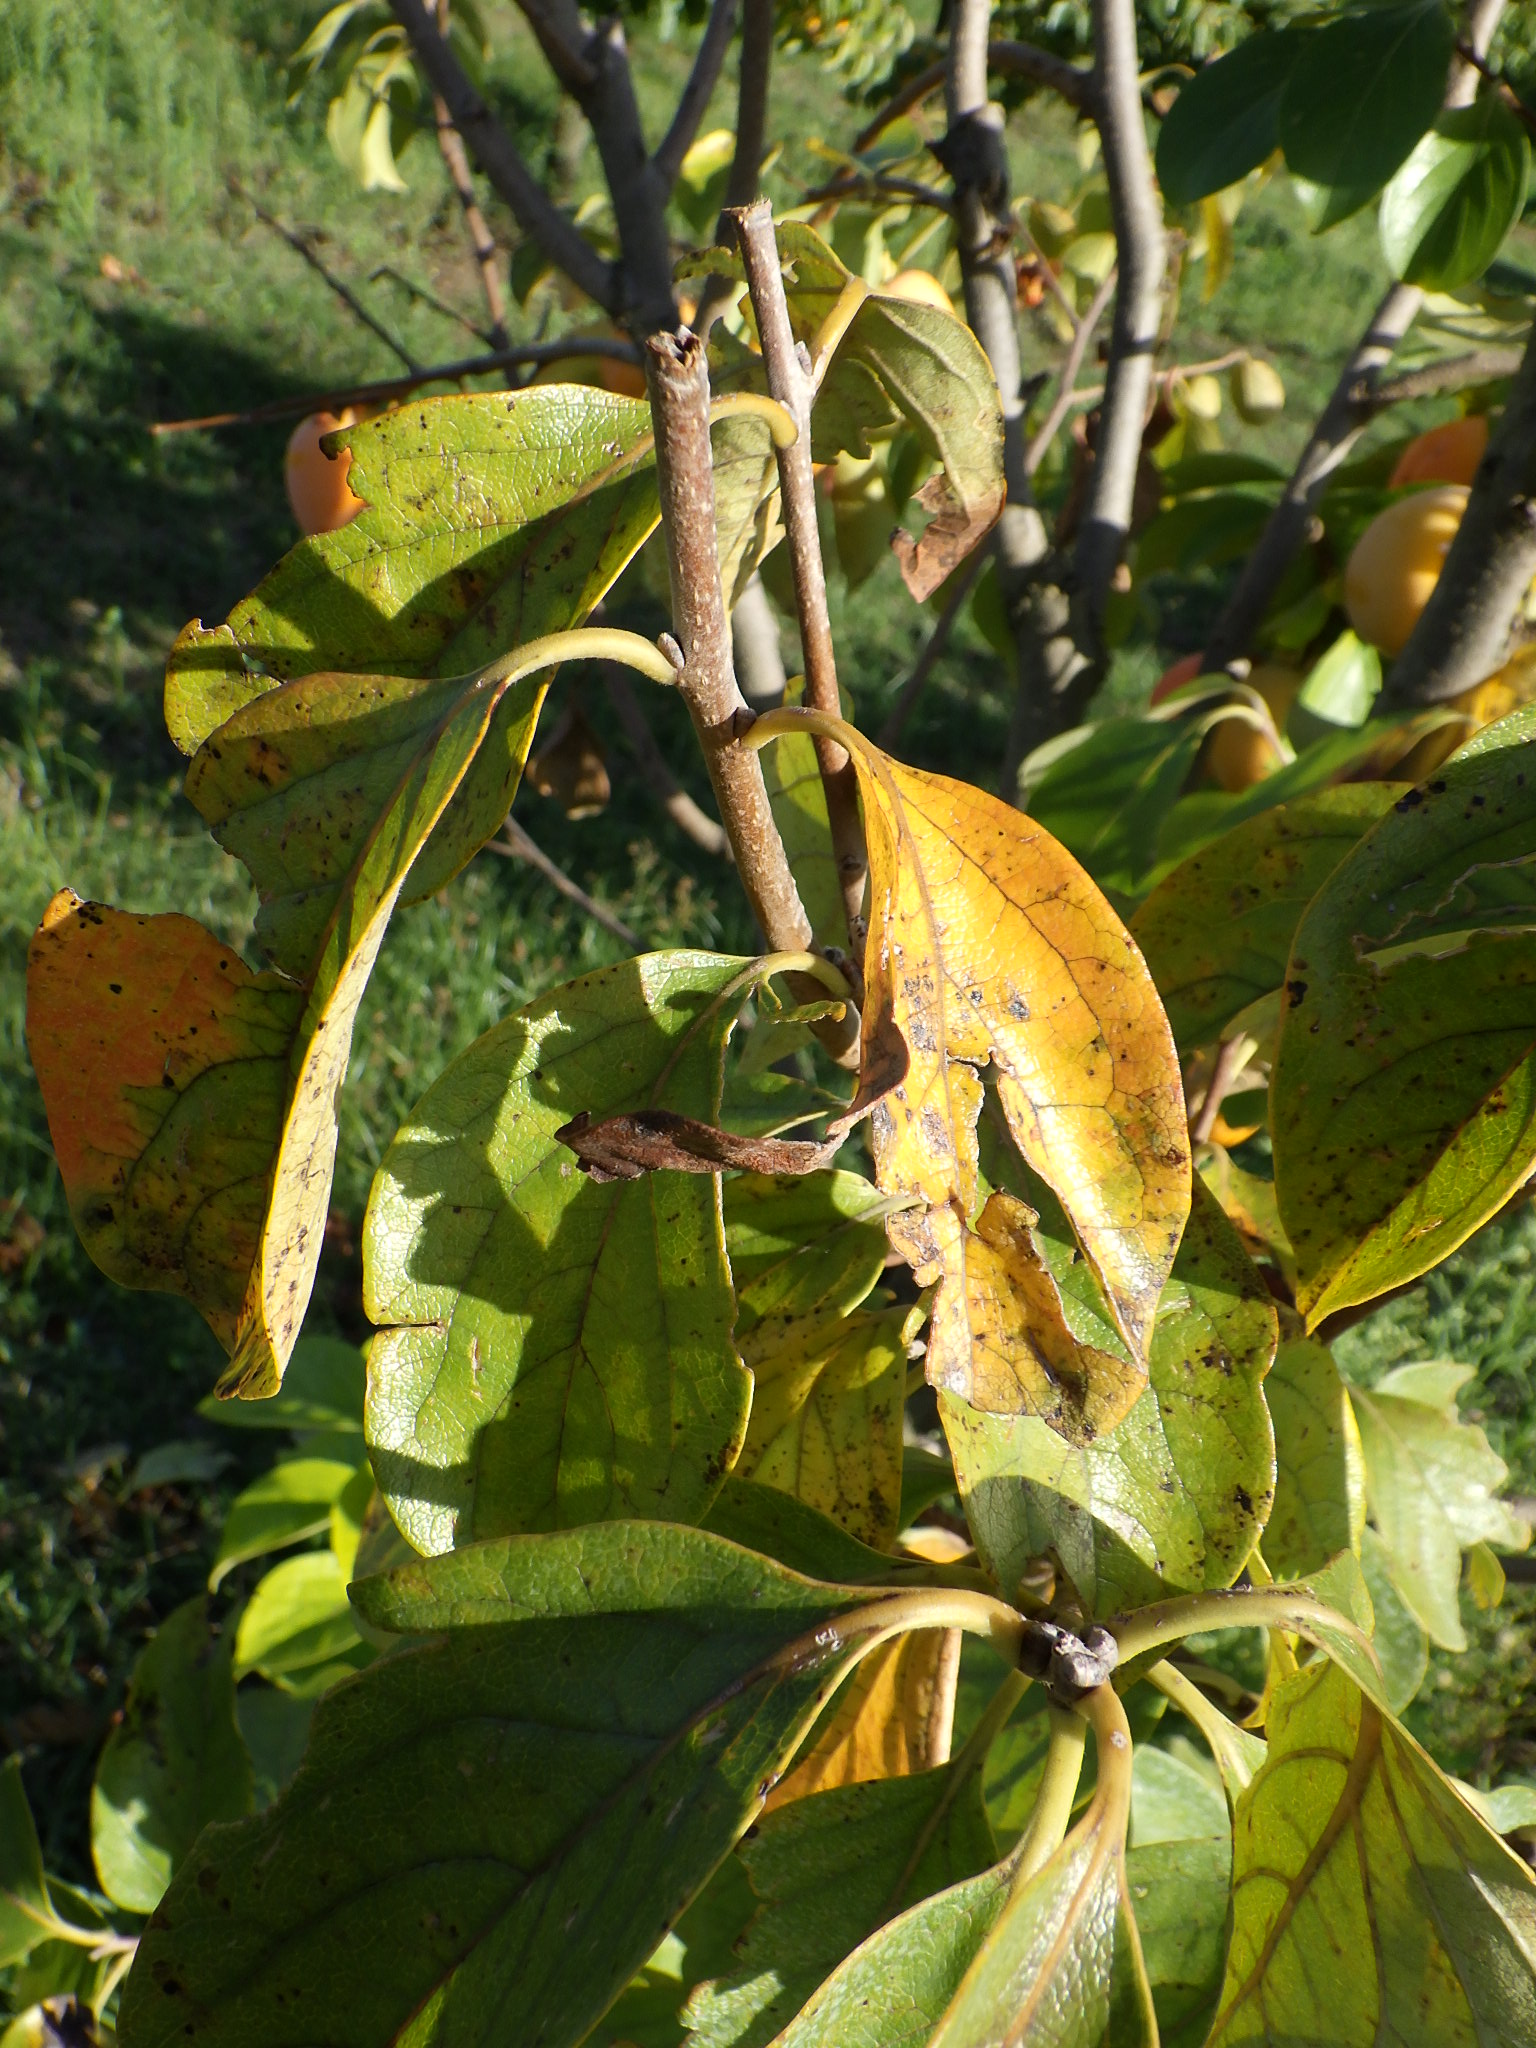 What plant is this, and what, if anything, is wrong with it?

persimmon, anthracnose, mechanical damage
